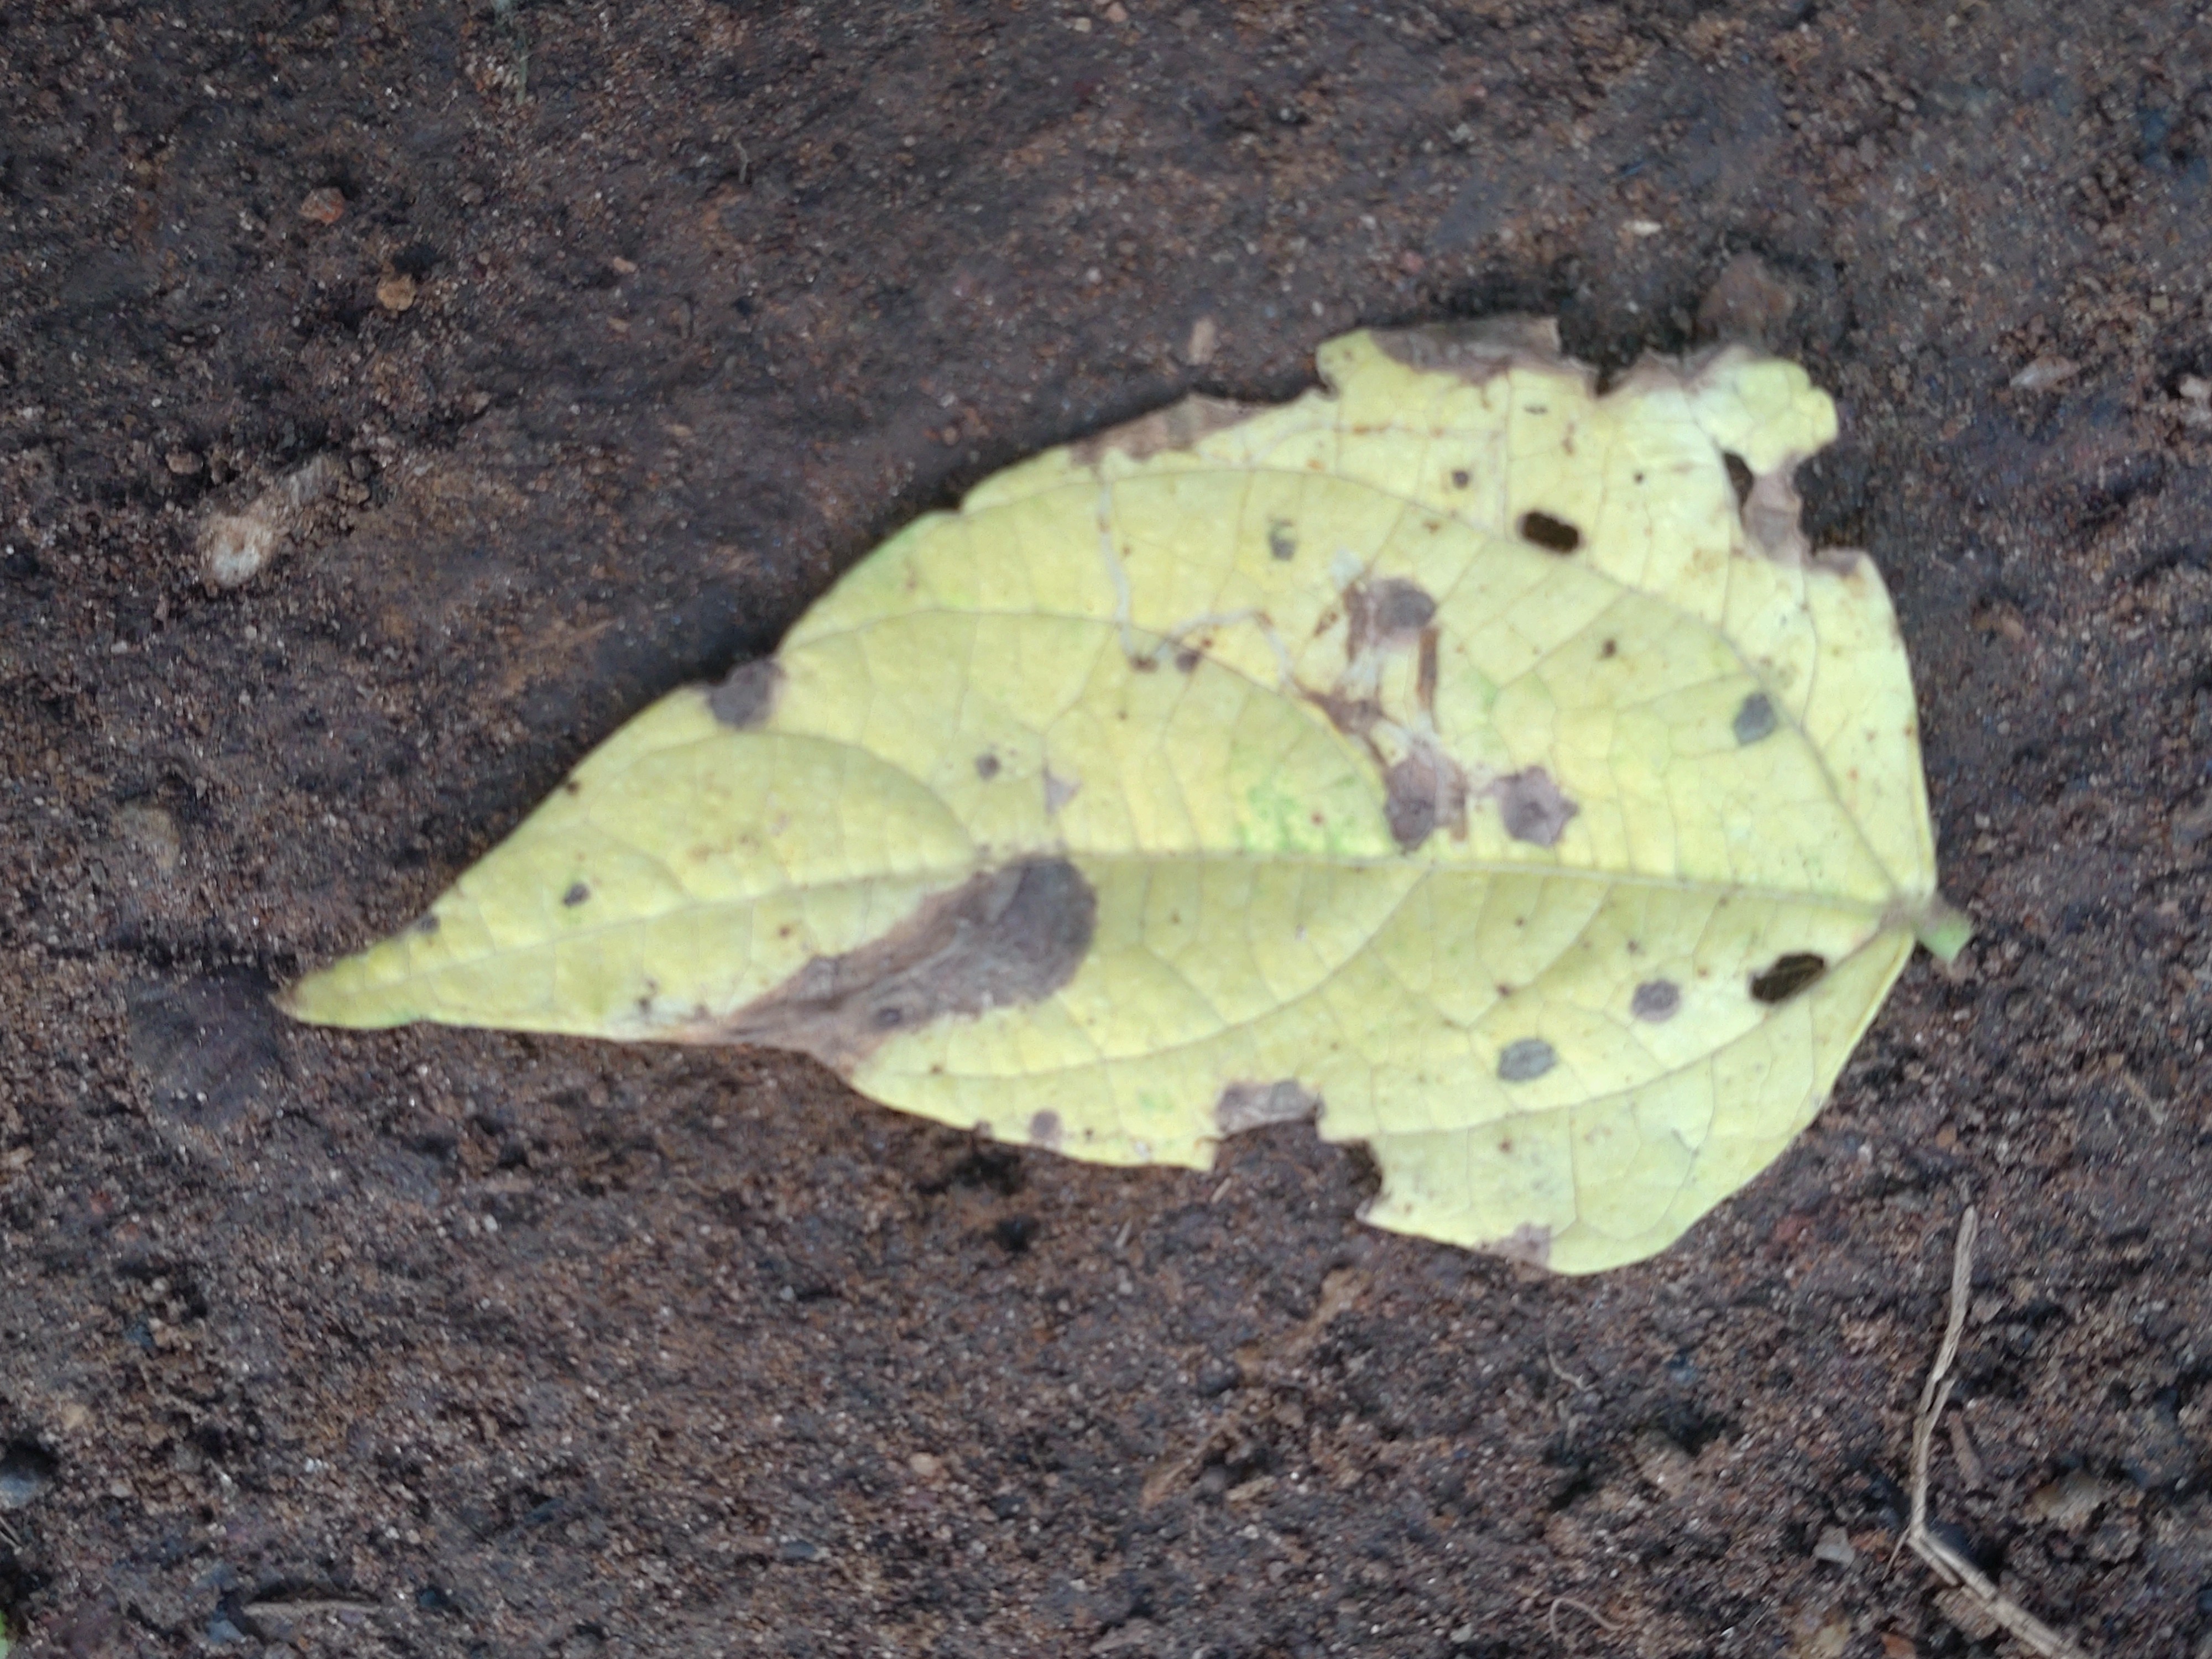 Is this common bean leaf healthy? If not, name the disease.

anthracnose
